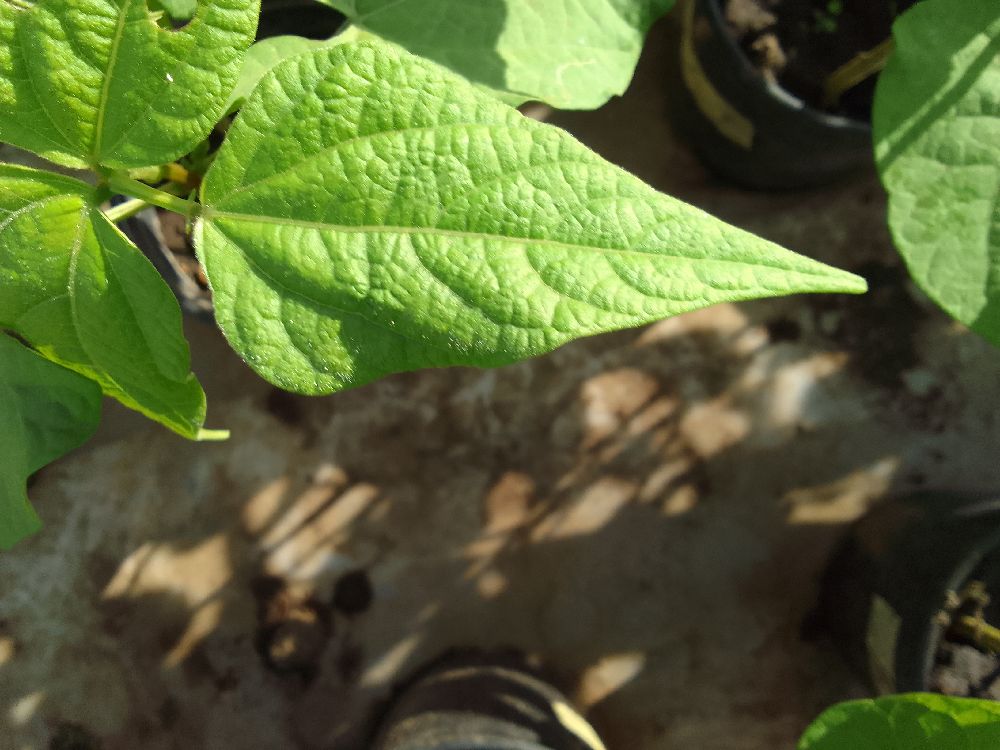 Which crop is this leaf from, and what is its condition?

common bean, healthy
